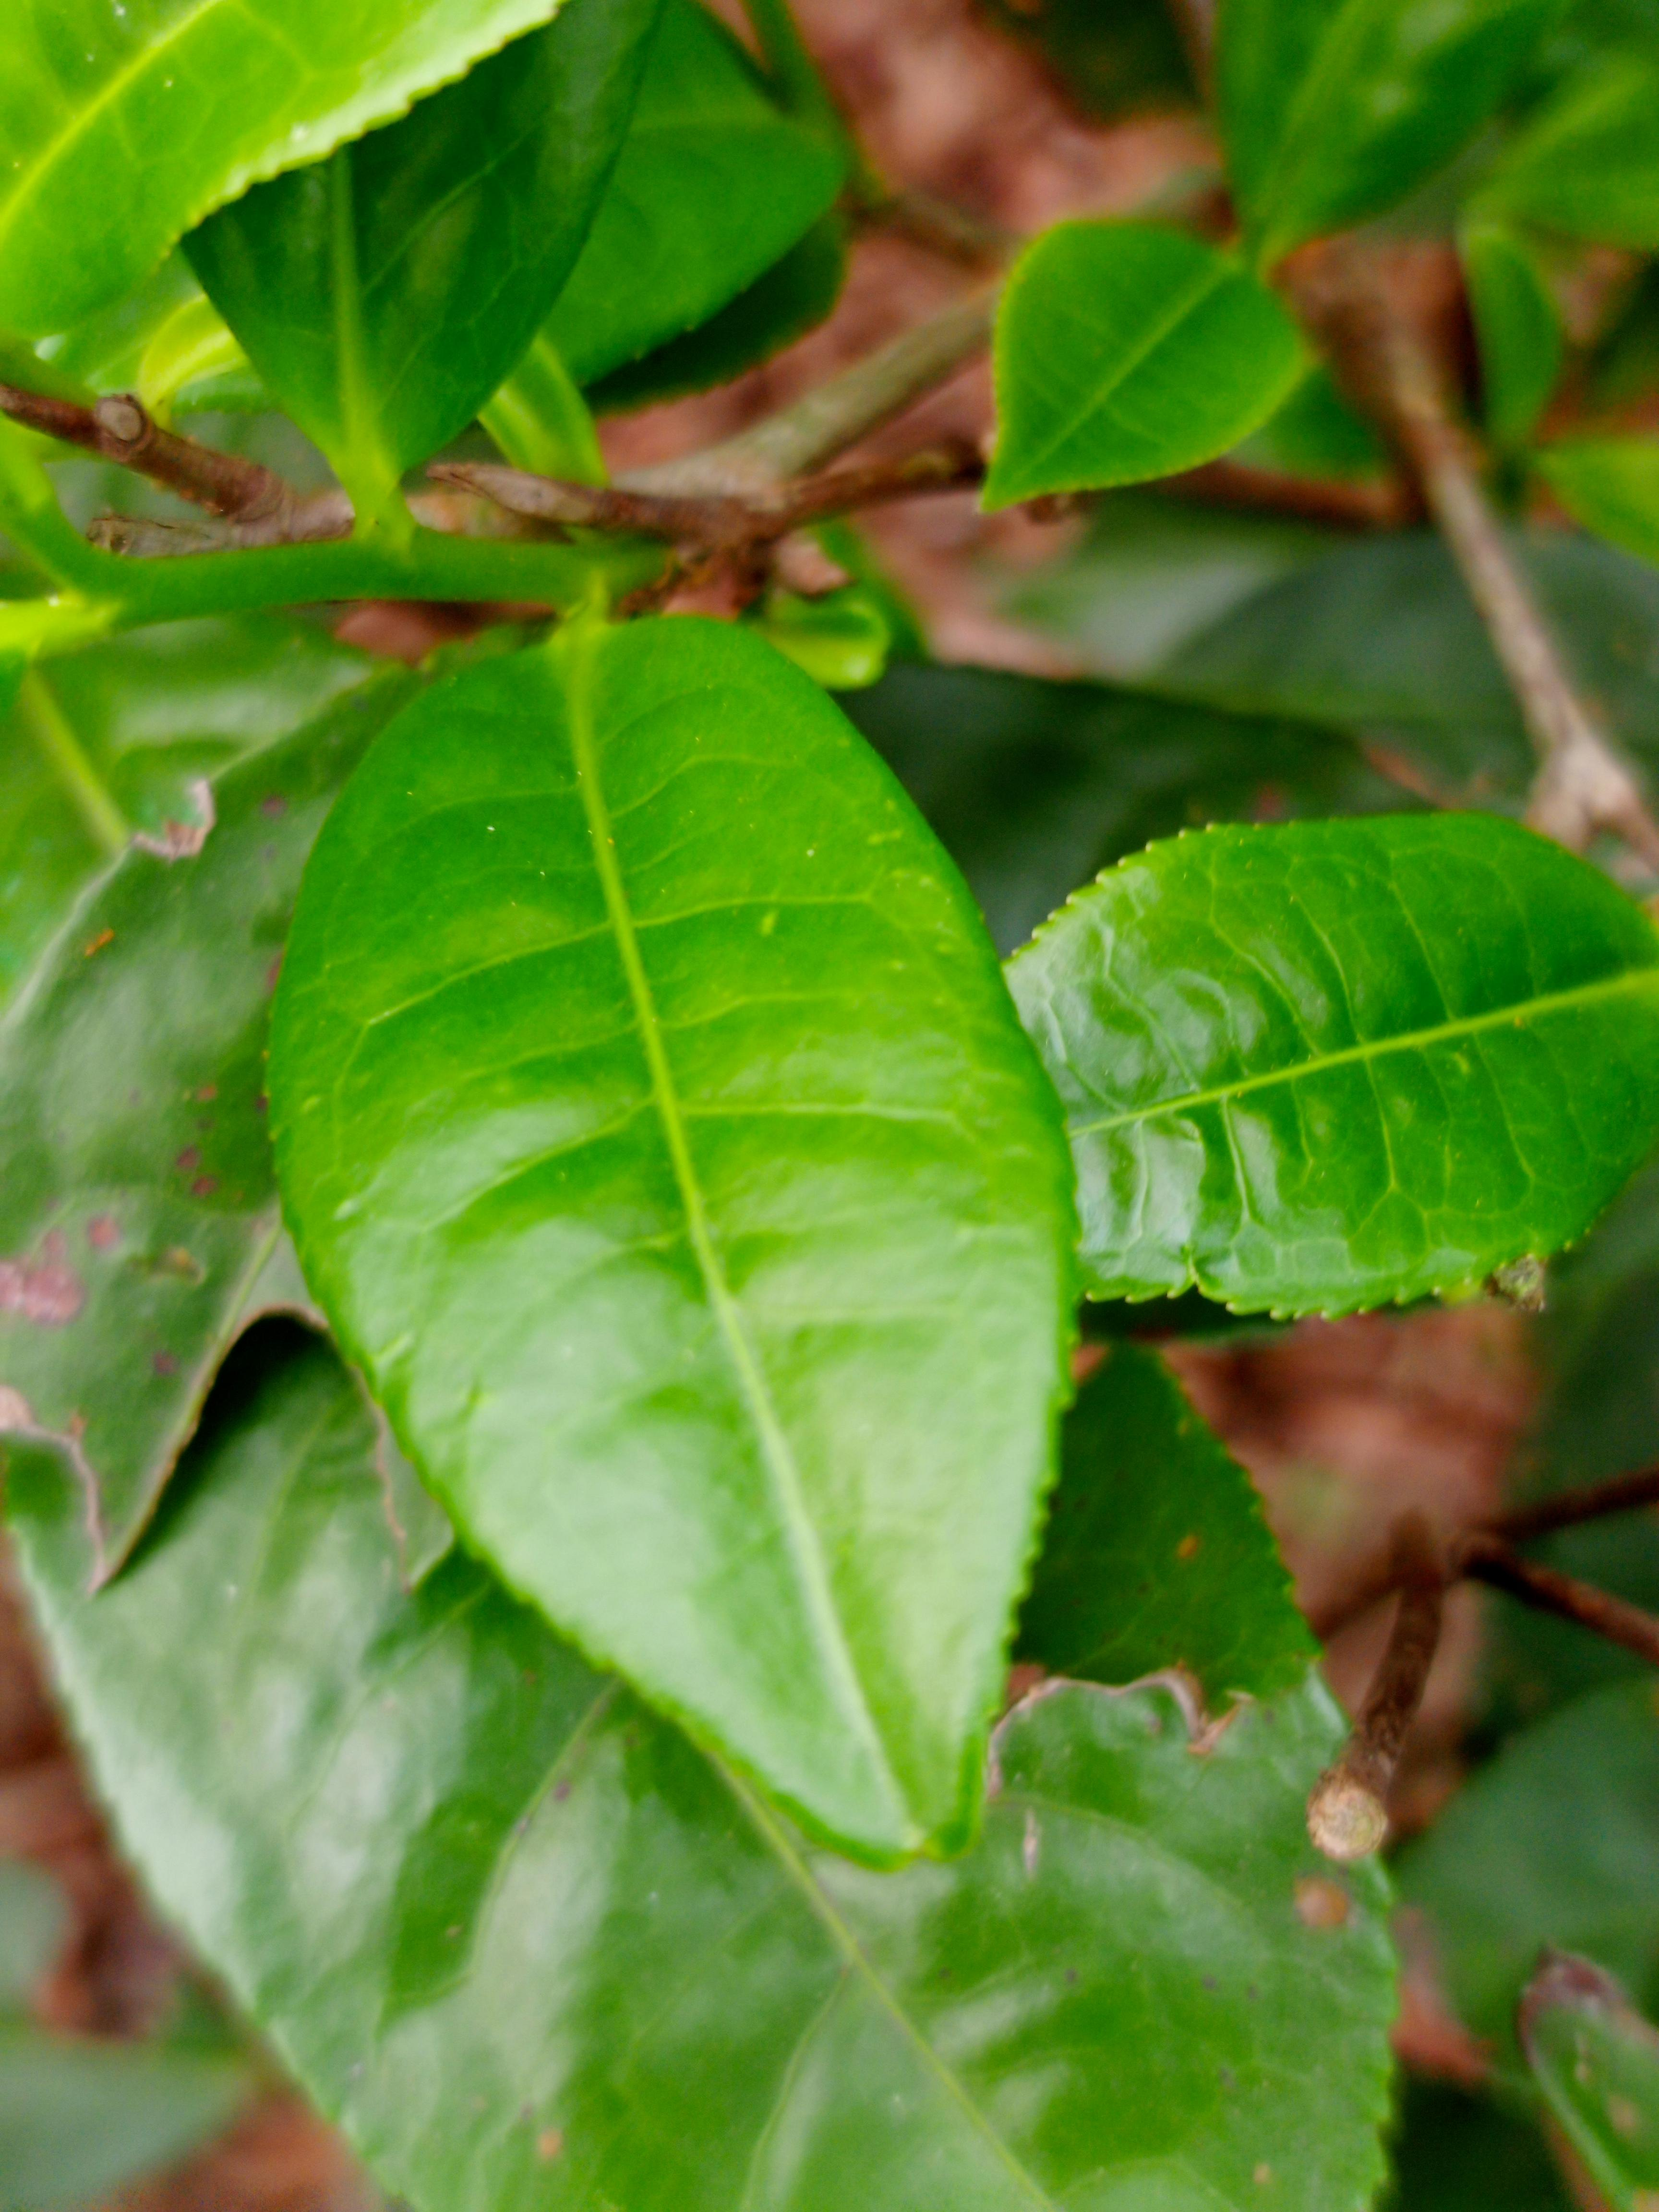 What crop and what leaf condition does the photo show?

tea, healthy leaf
